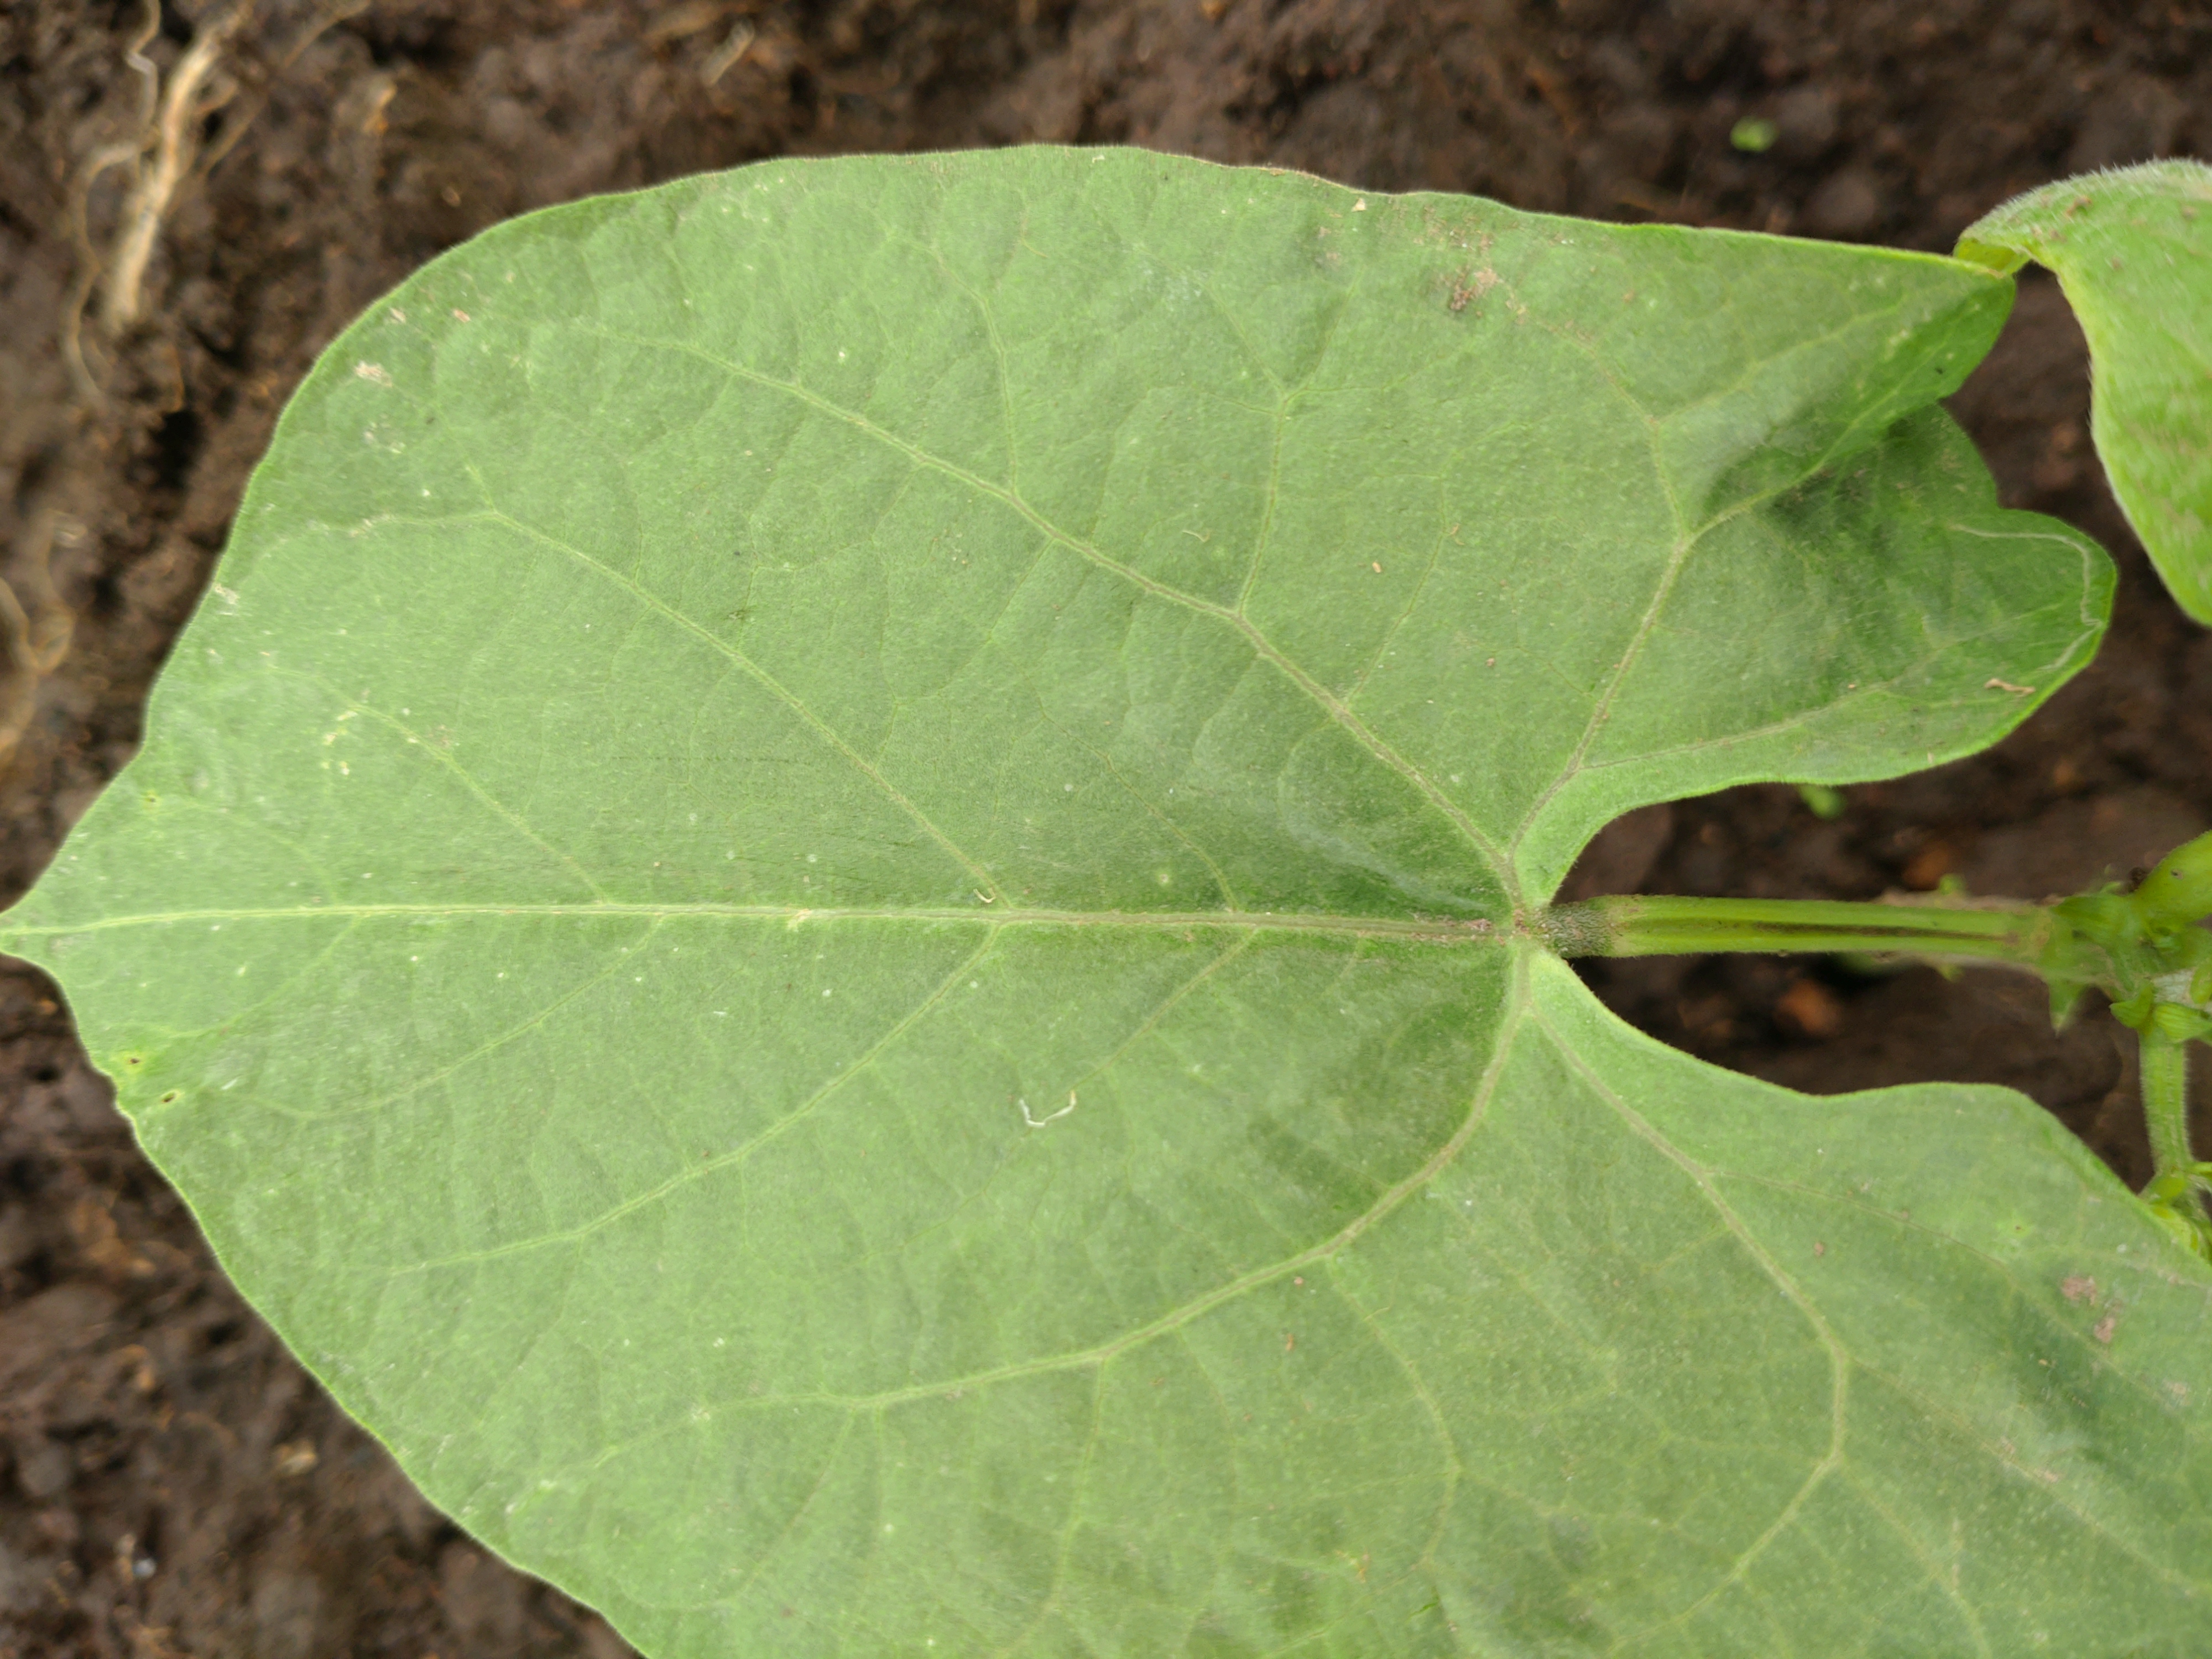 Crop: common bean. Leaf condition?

healthy
